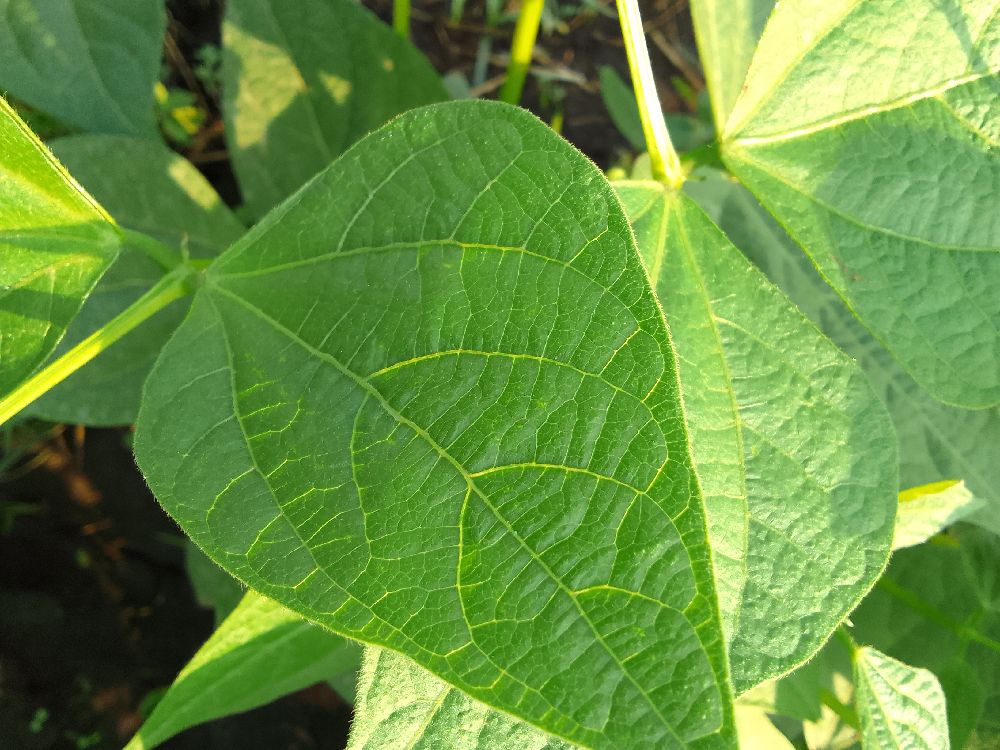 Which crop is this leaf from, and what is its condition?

common bean, healthy
